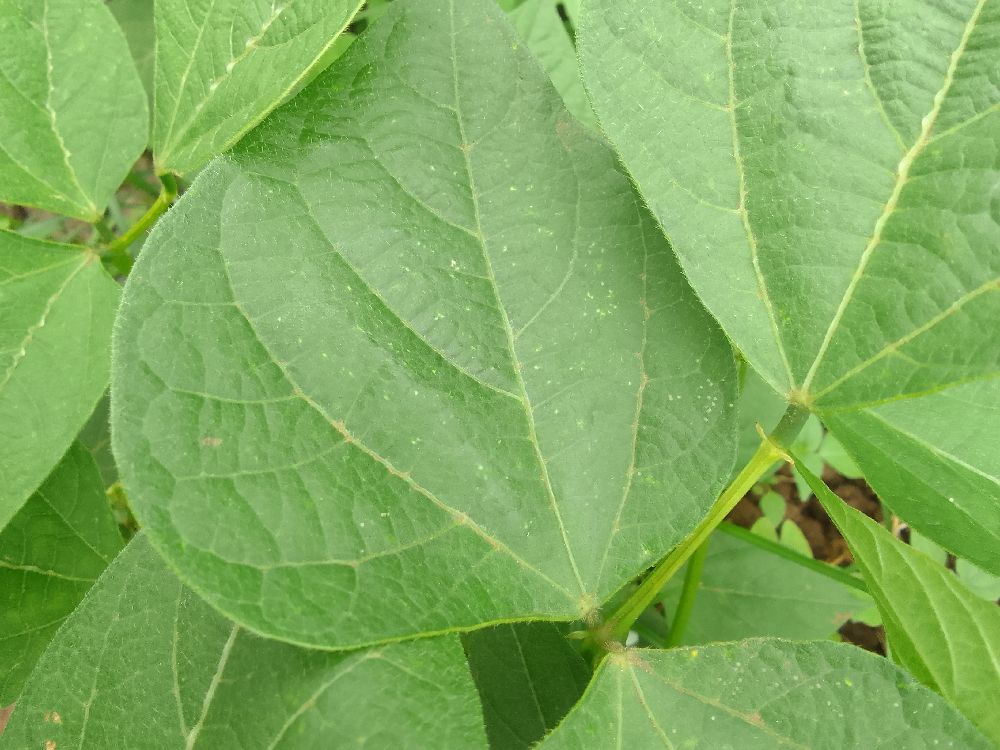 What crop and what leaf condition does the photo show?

common bean, healthy
